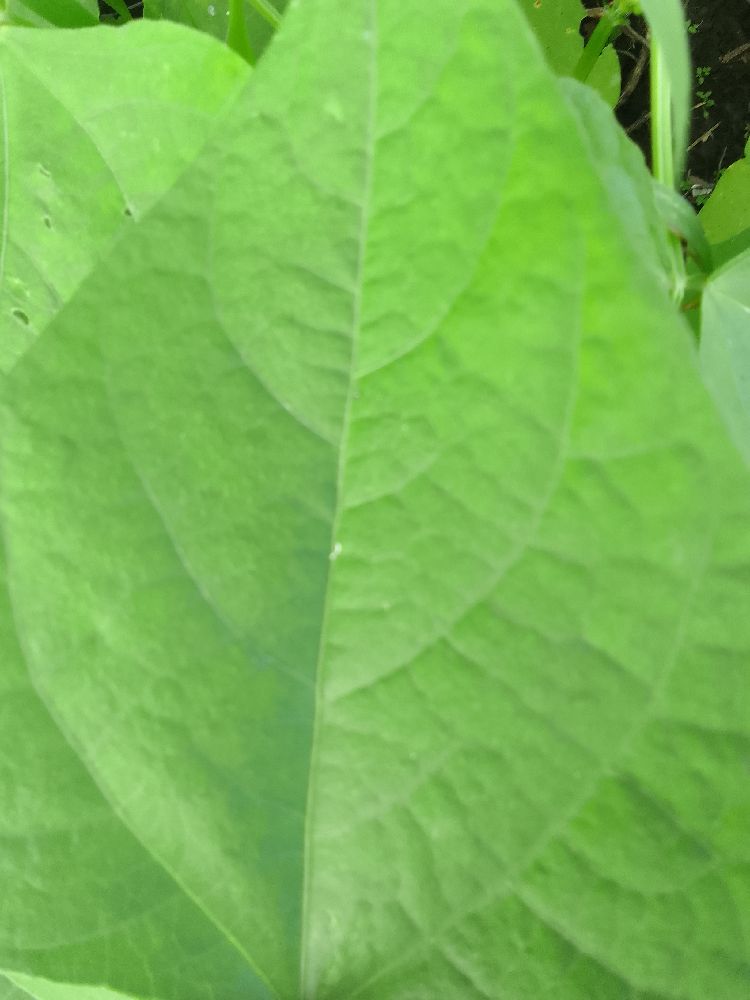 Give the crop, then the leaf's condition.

common bean, healthy
